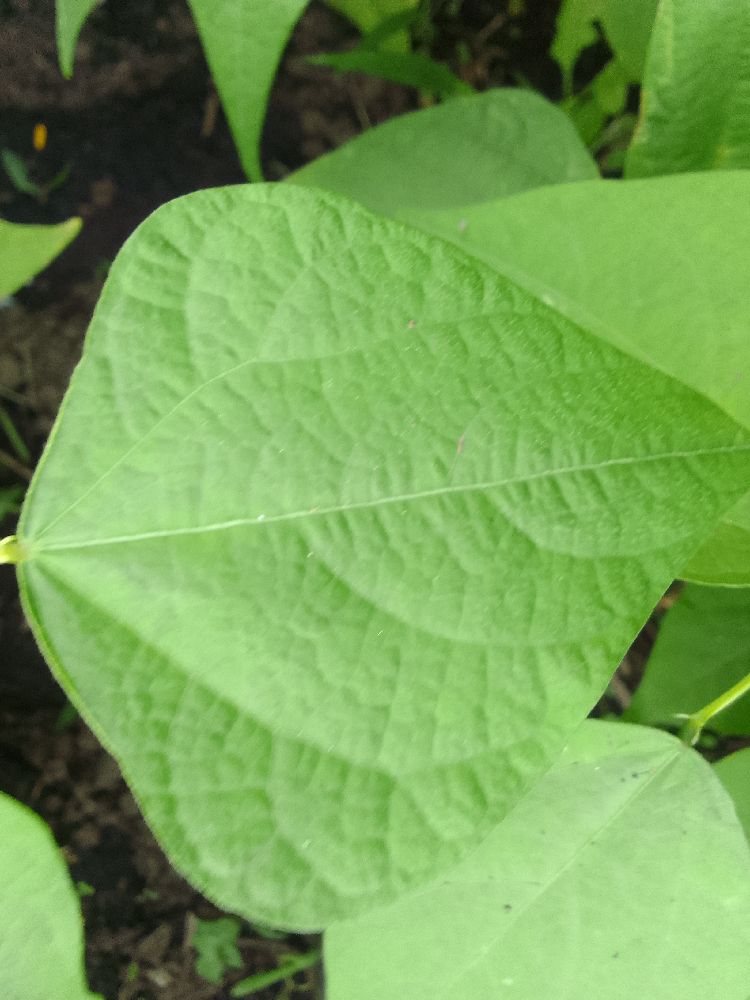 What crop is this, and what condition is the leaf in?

common bean, healthy
